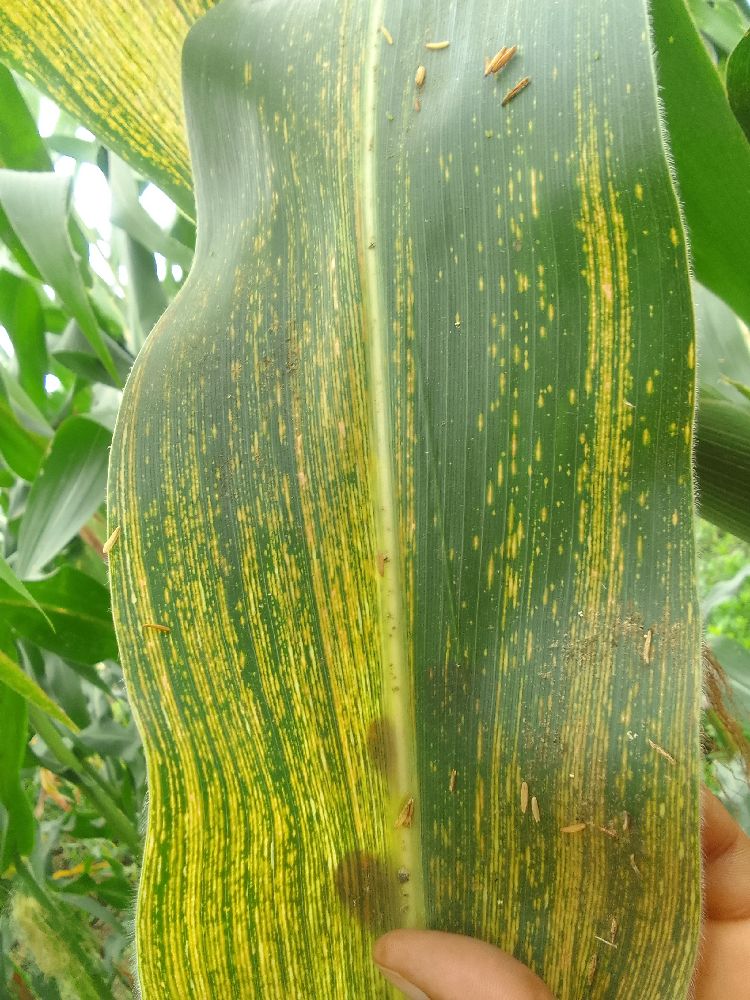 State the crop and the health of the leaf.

maize, healthy
